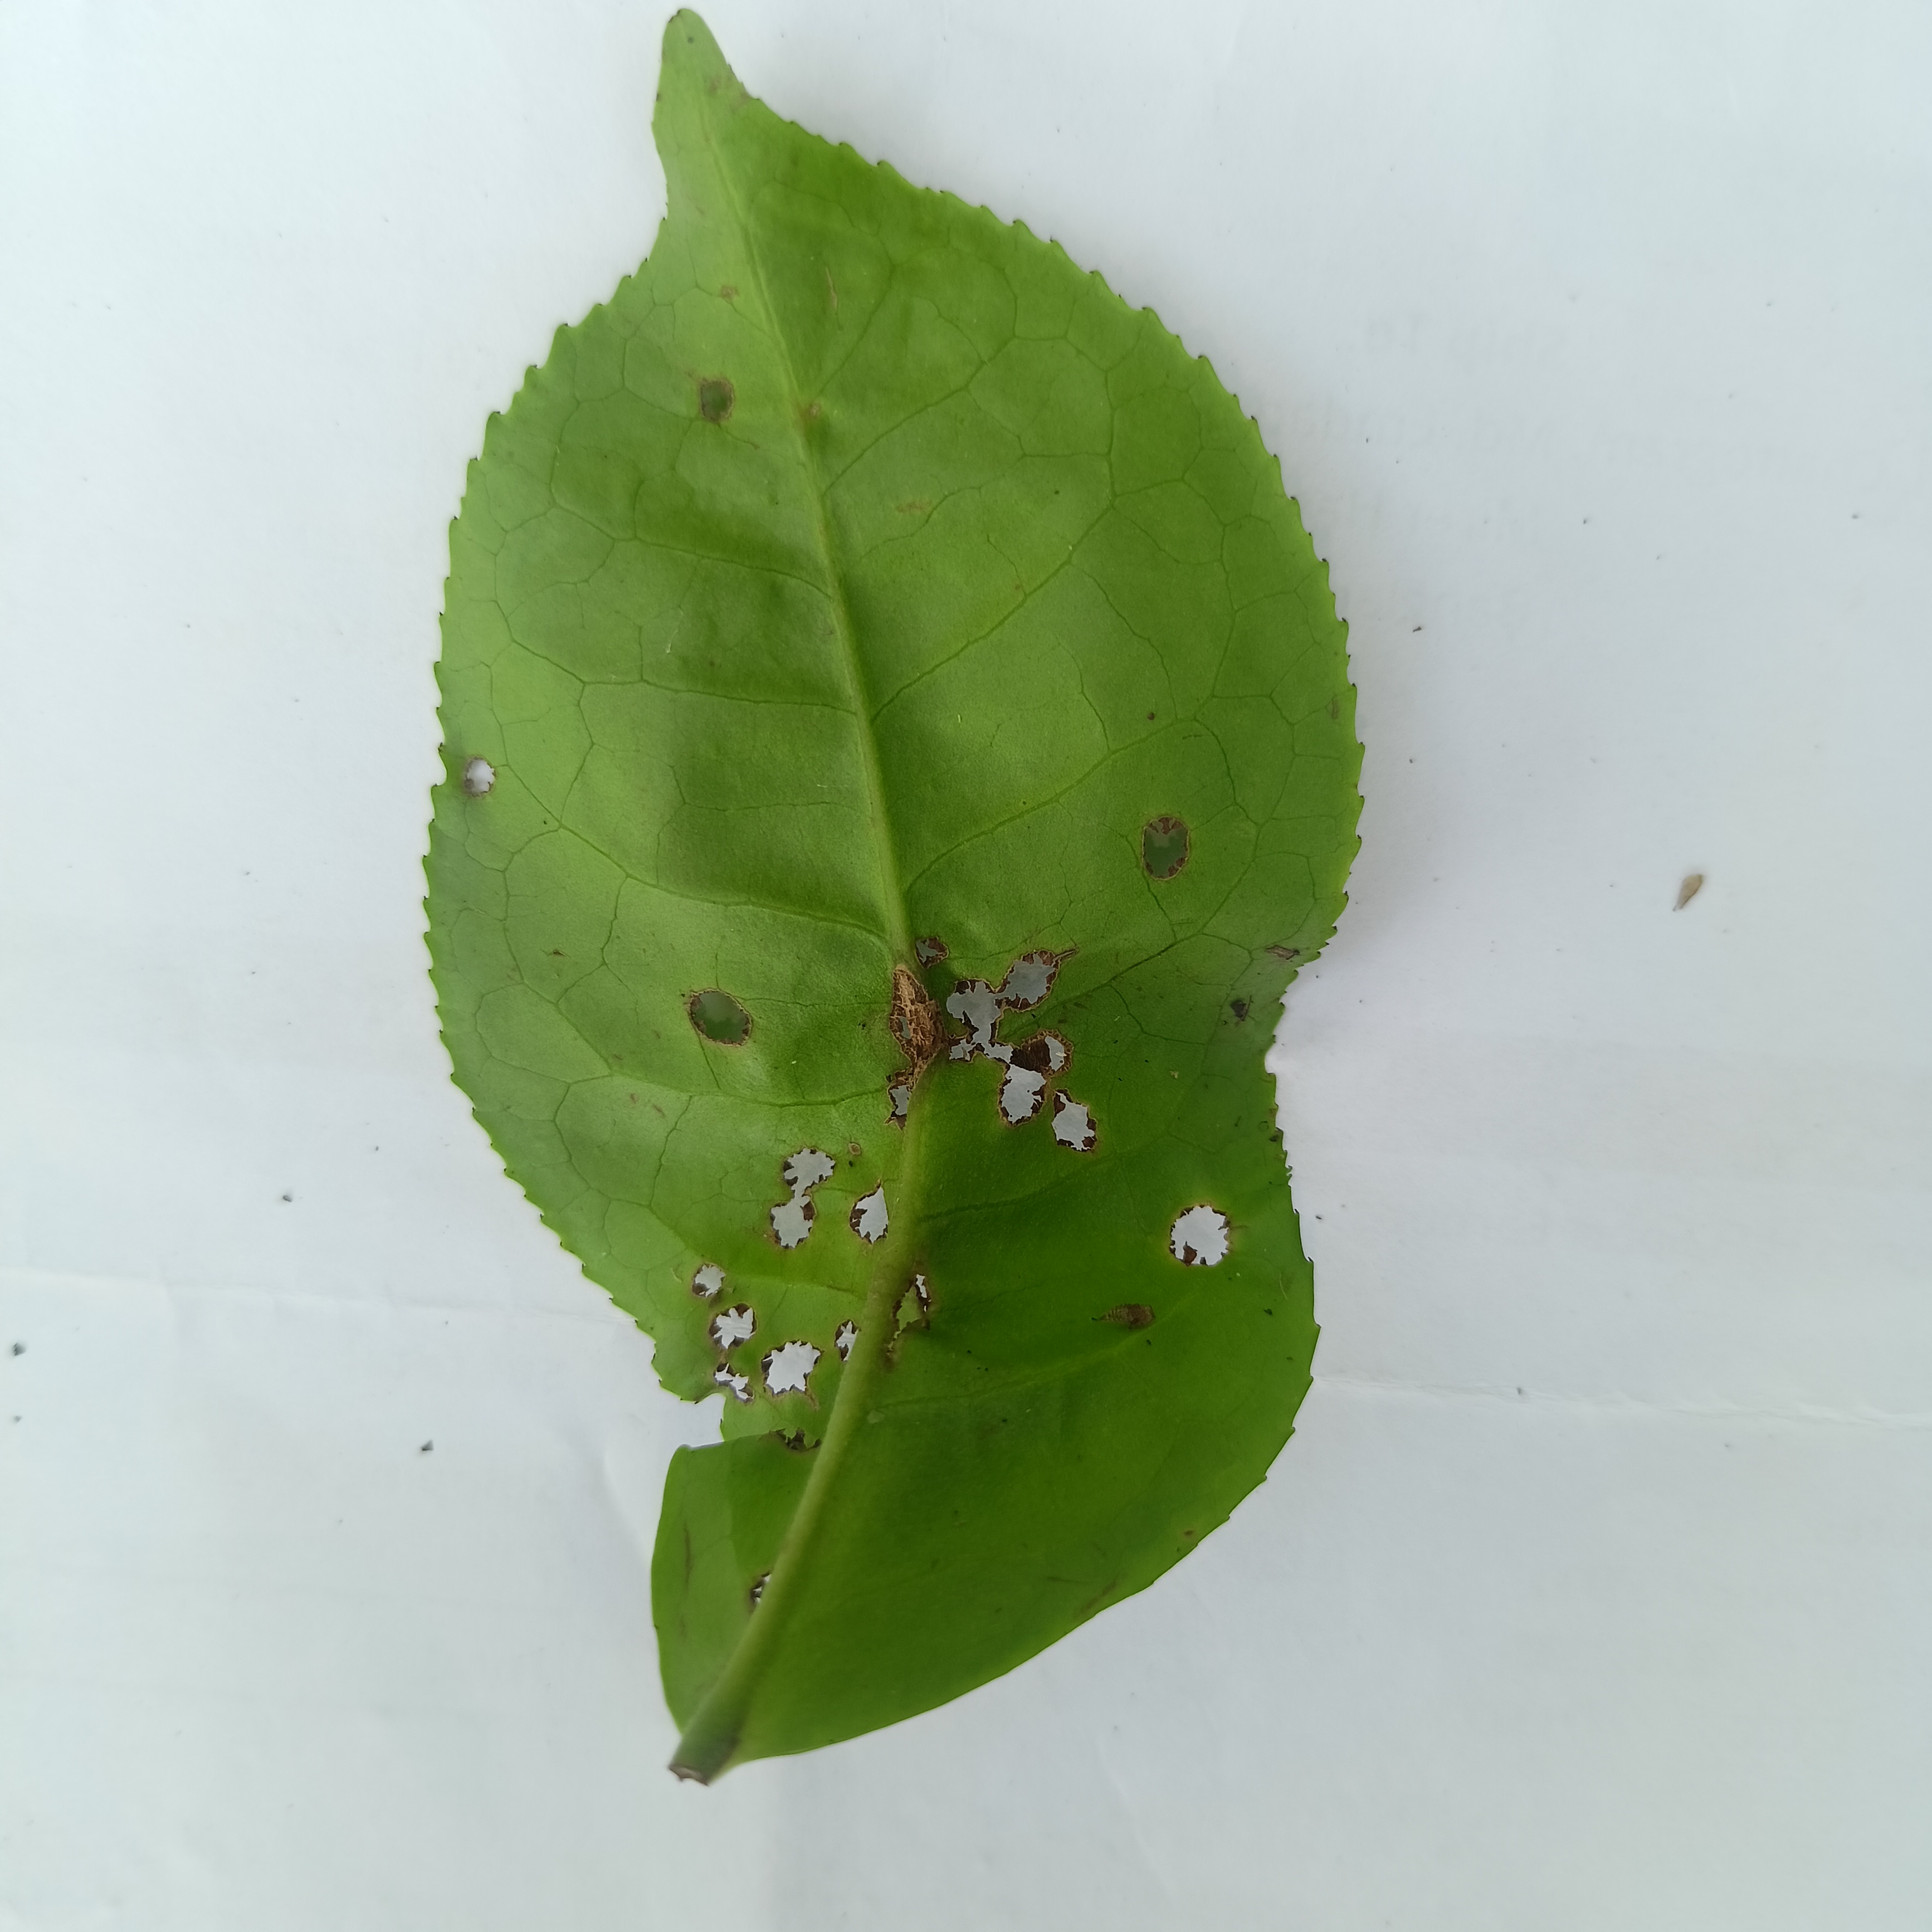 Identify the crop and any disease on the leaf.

tea, helopeltis
